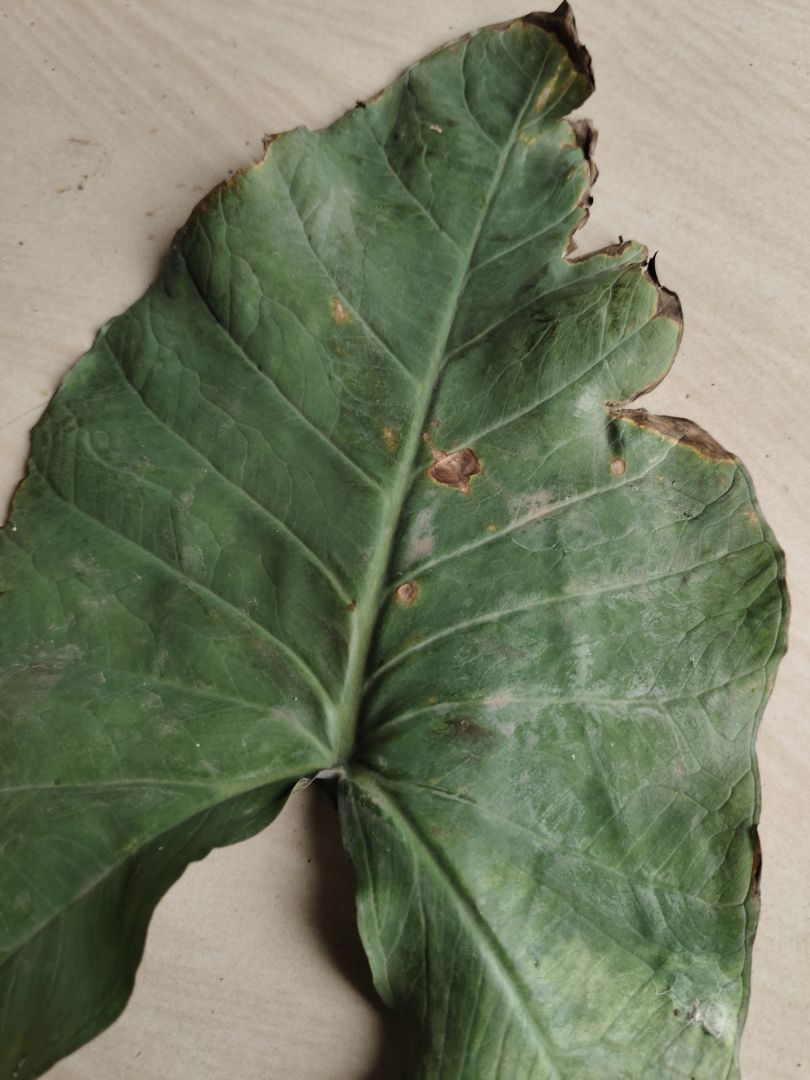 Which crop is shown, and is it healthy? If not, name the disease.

taro, leaf blight
